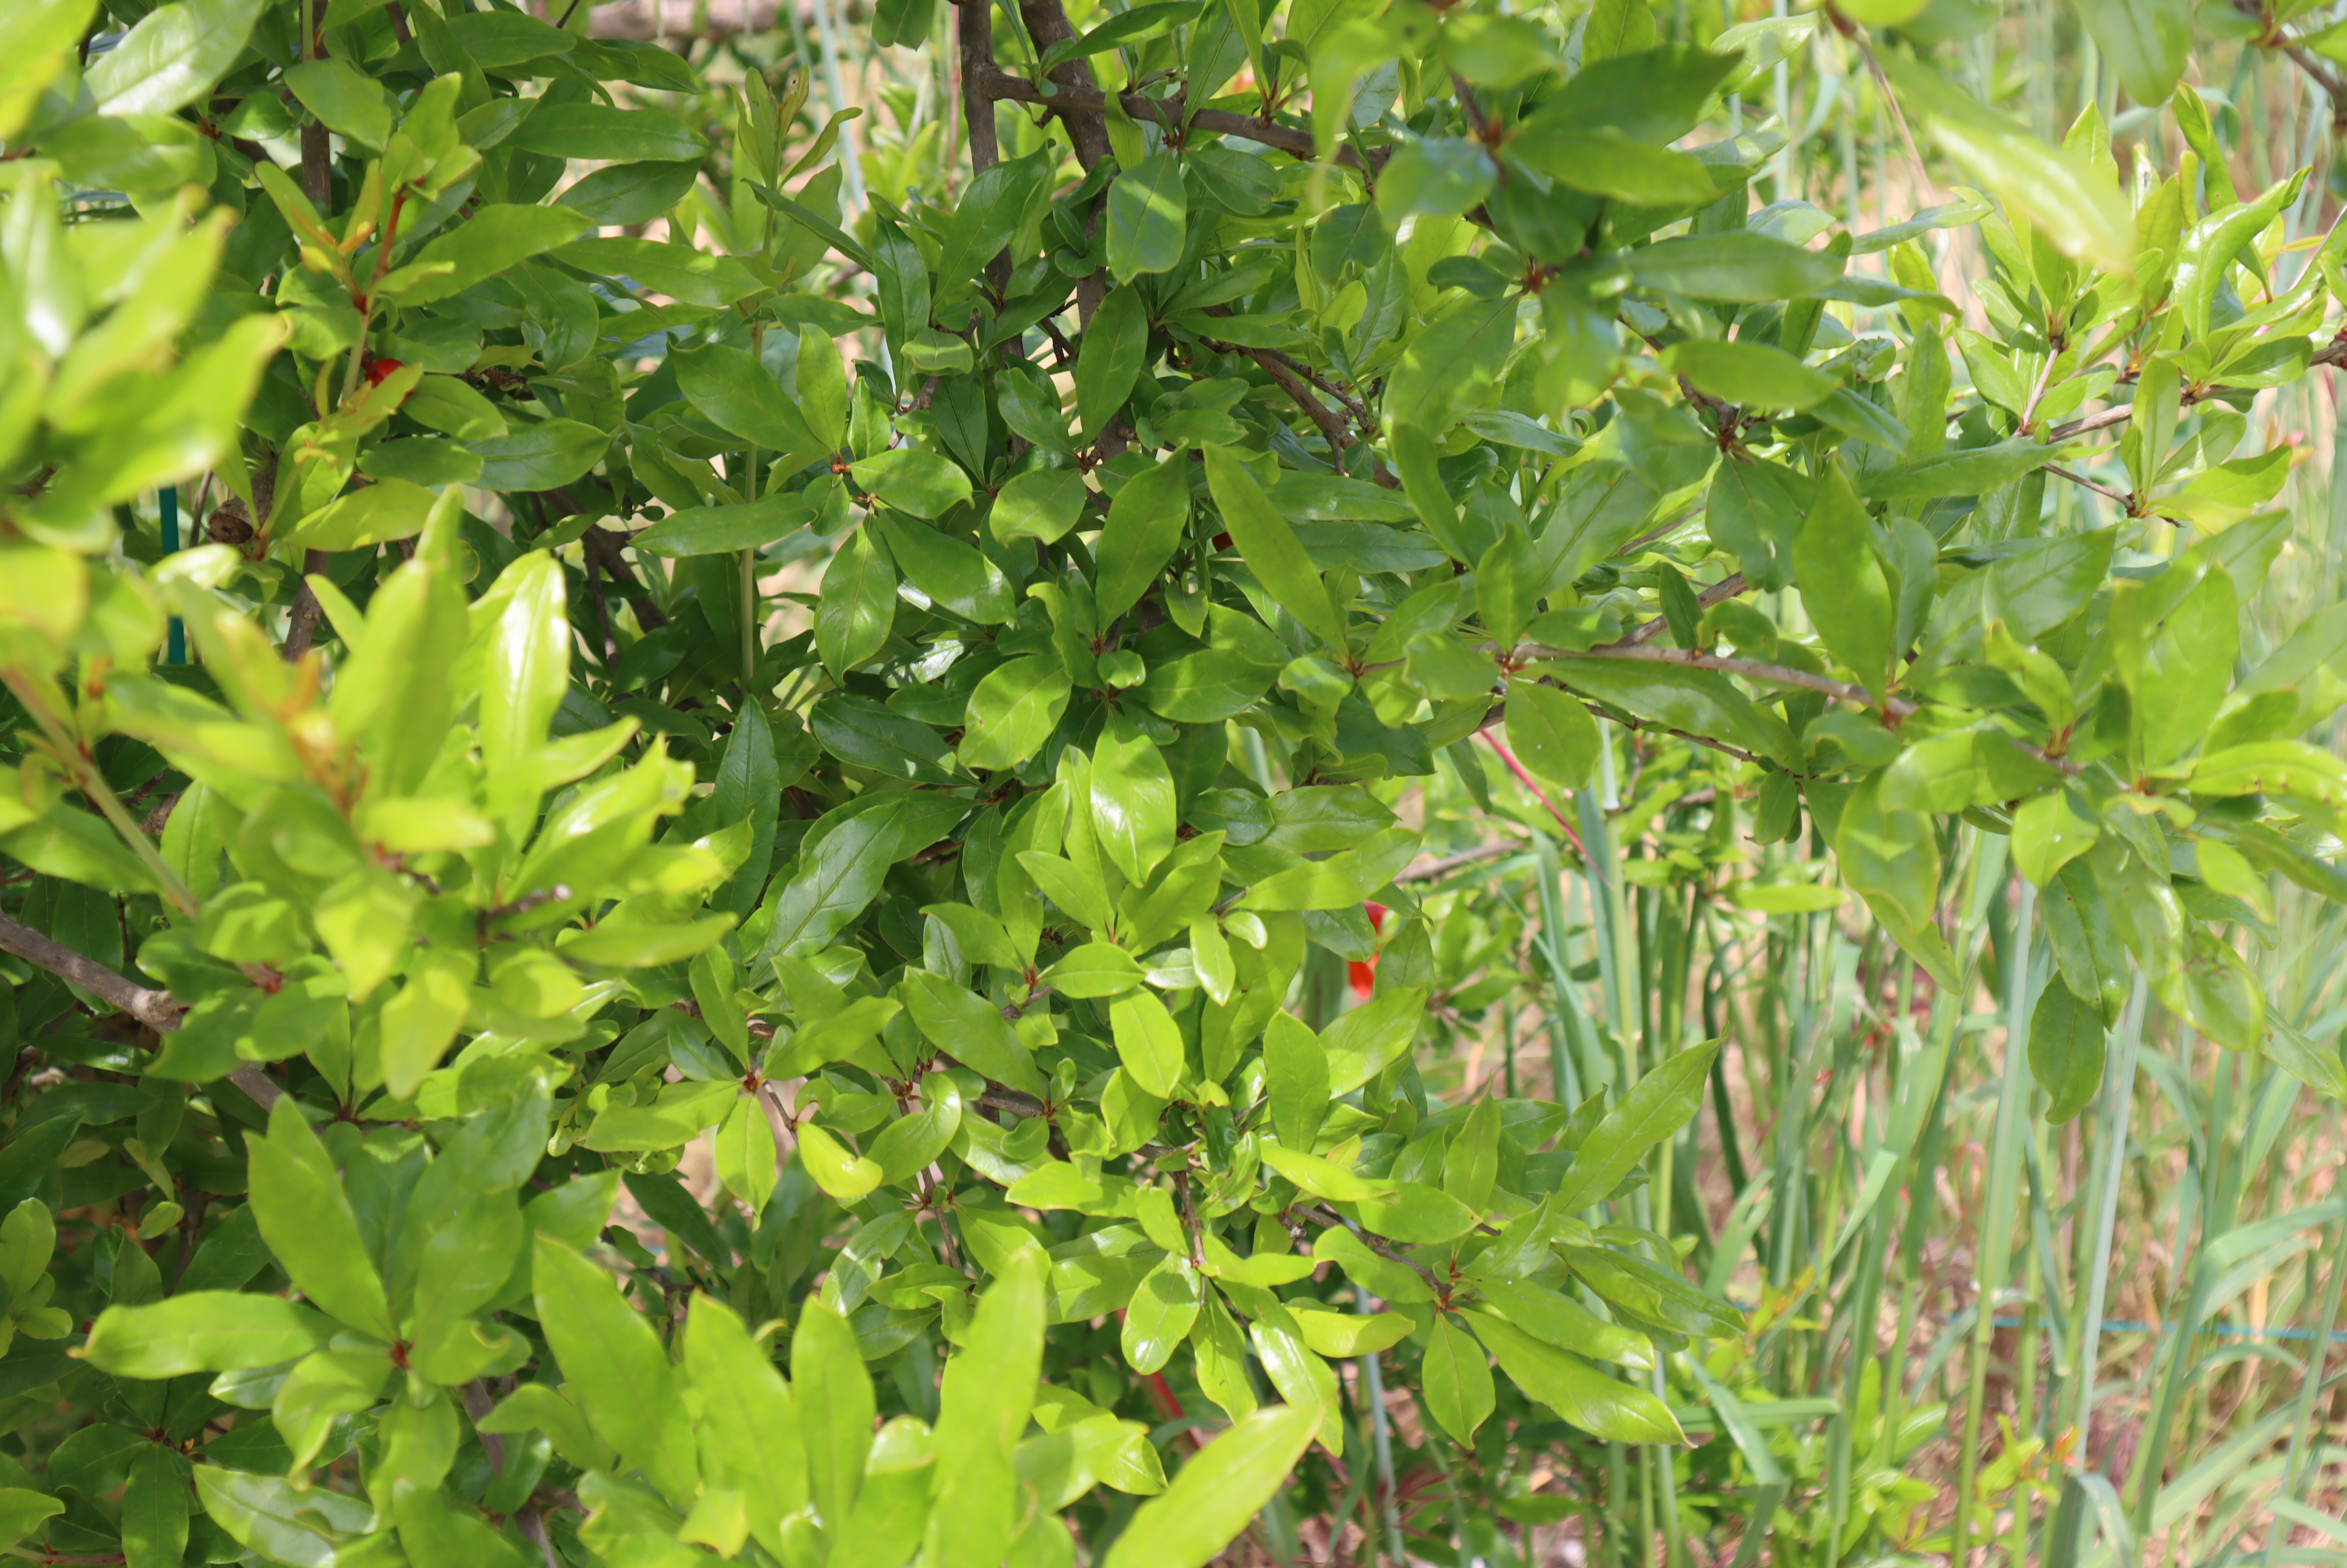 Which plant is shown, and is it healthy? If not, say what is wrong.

pomegranate, aphids, coniella granati
